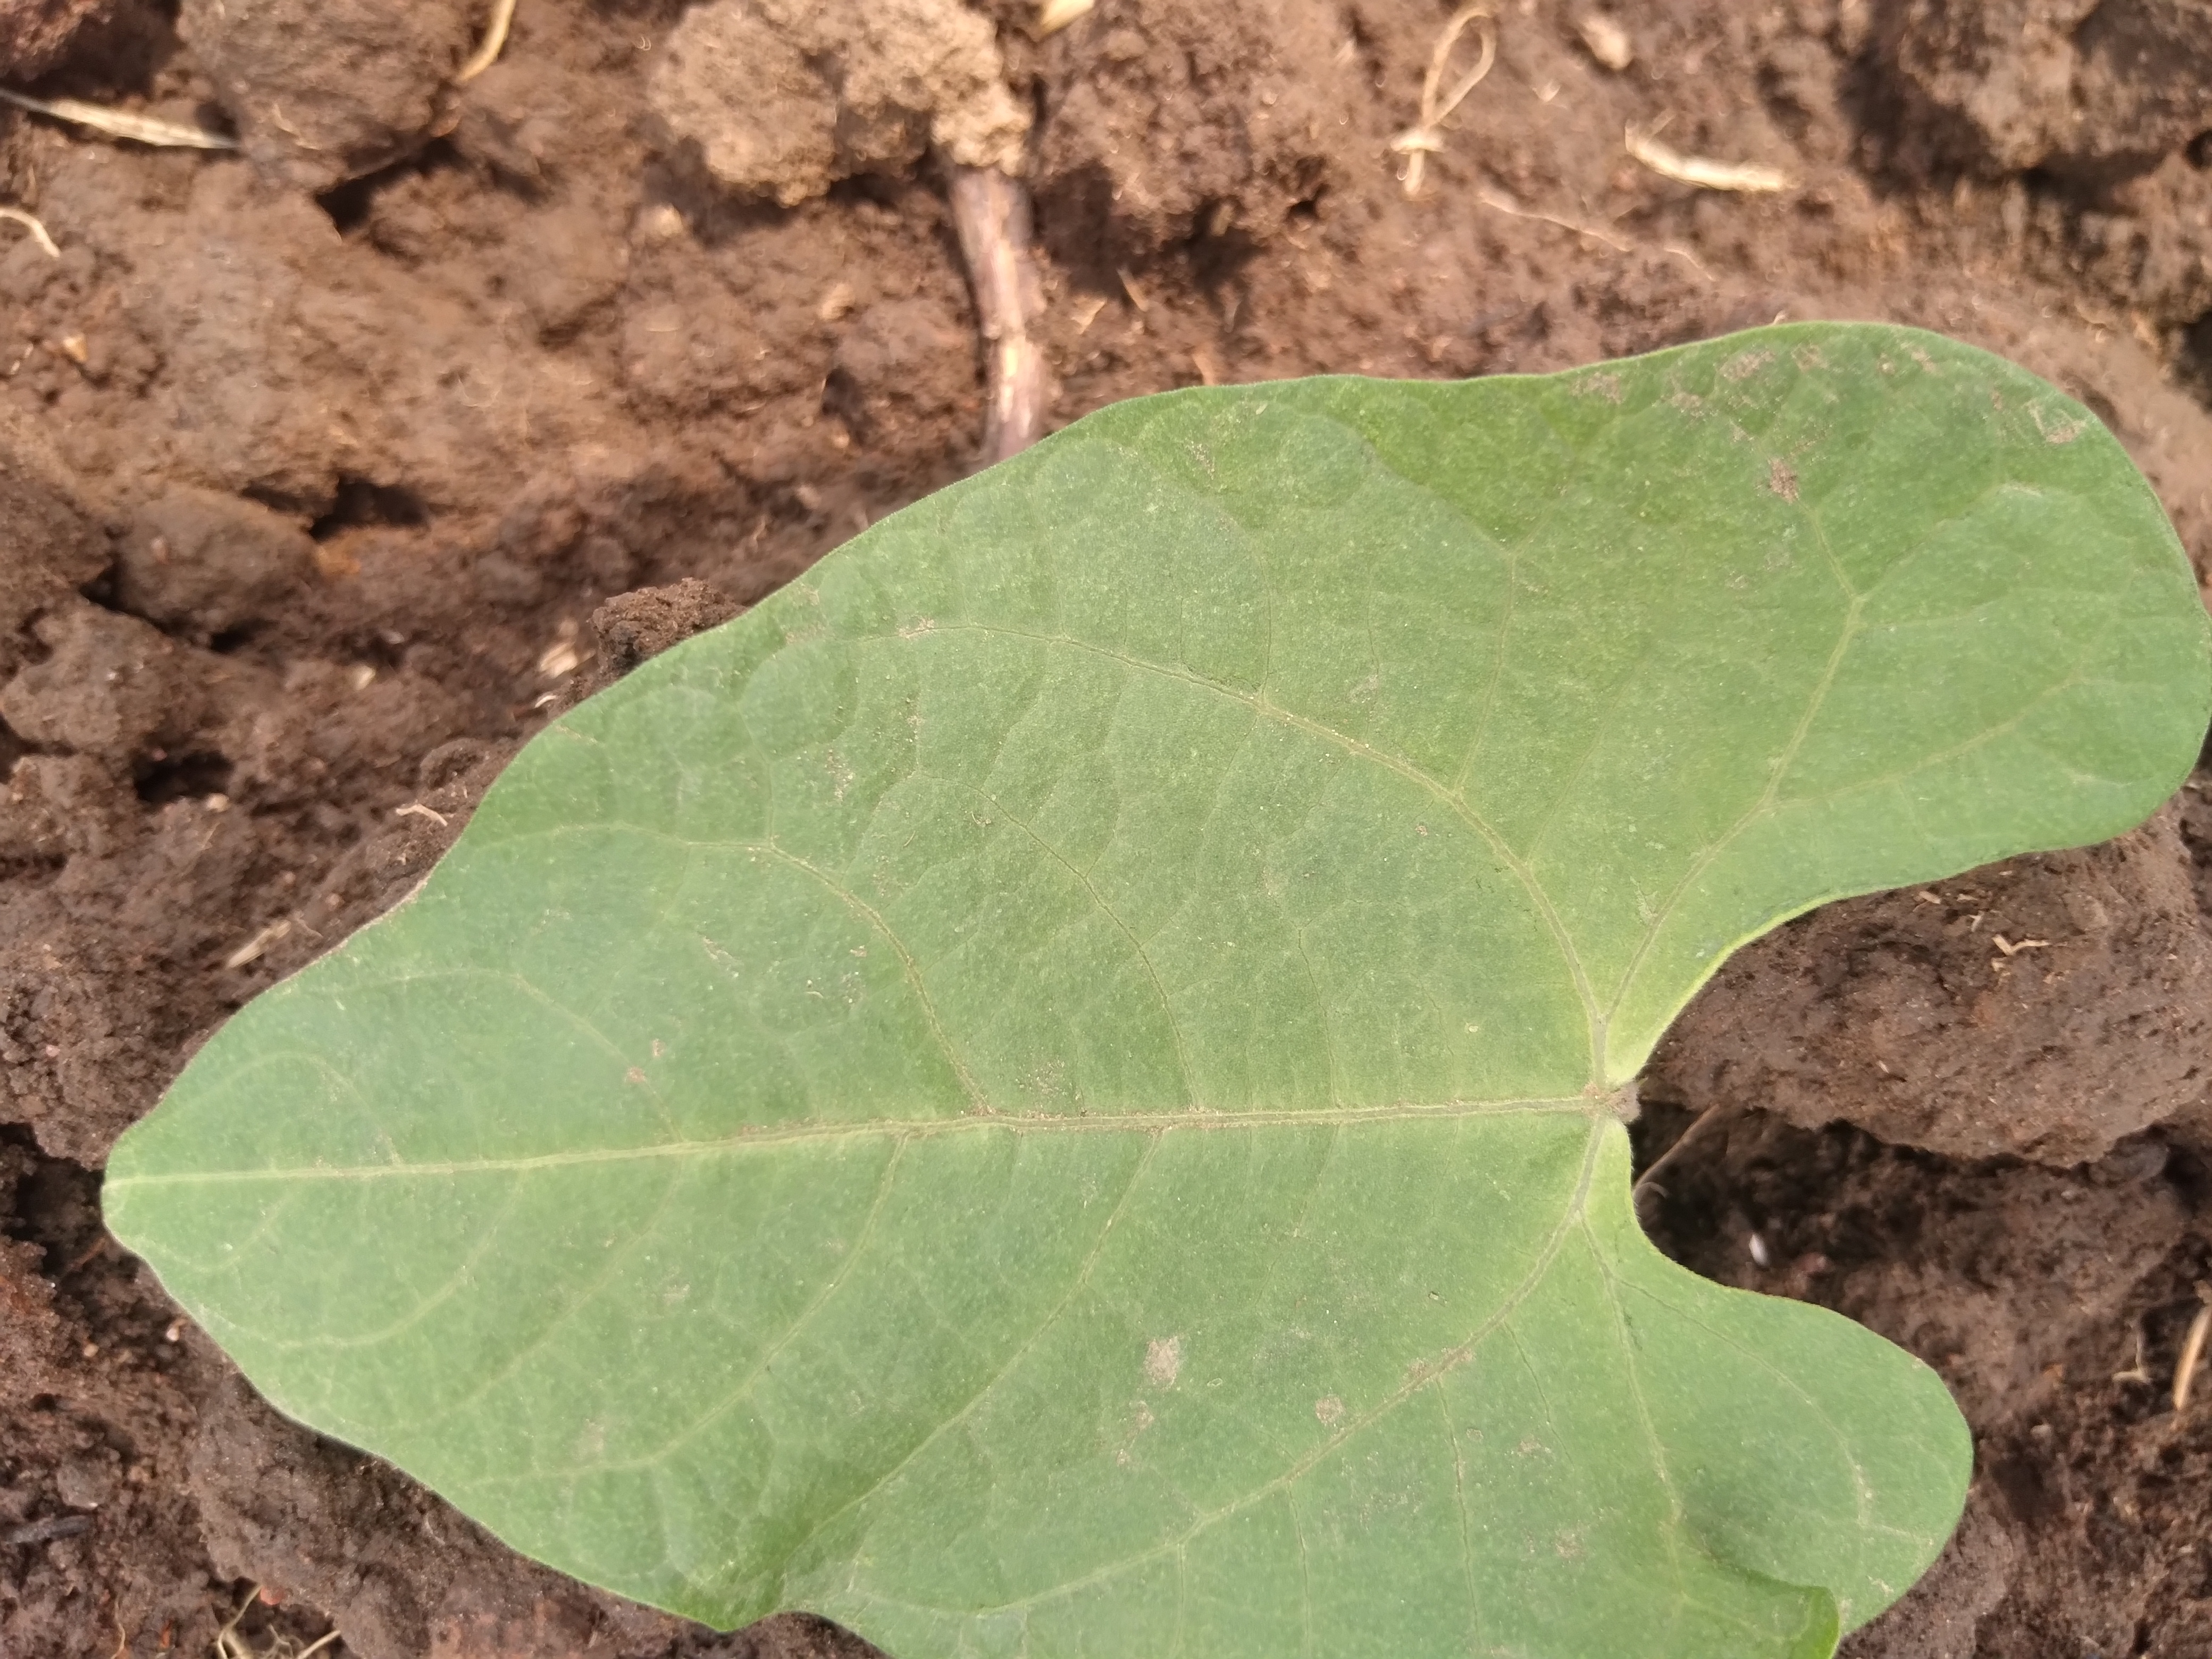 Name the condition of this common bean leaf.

healthy
